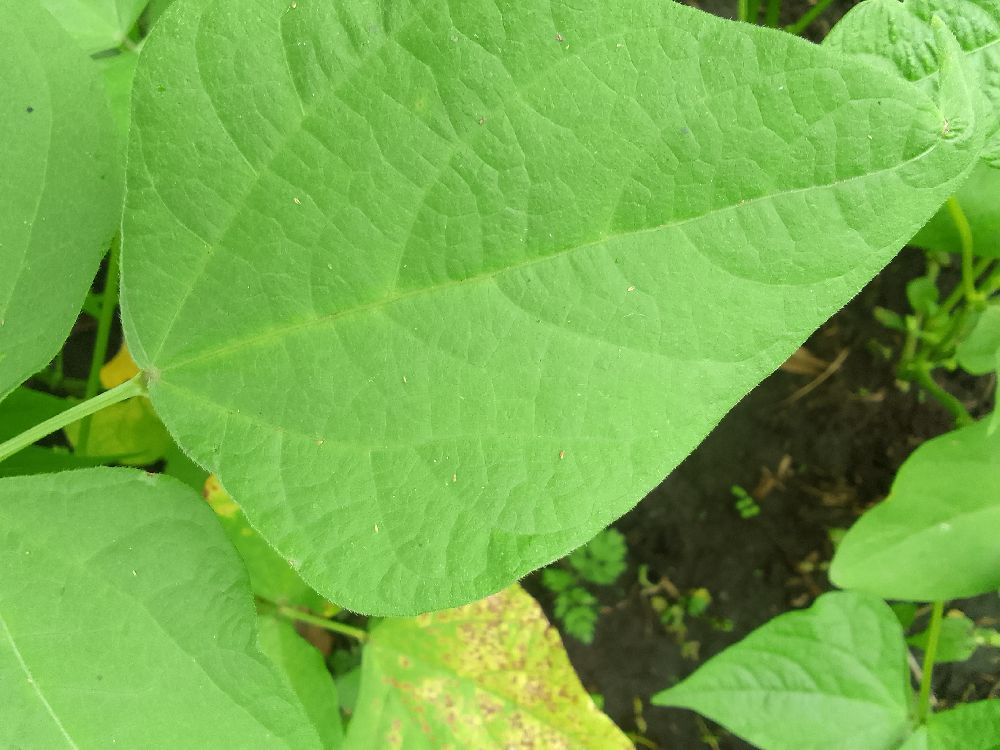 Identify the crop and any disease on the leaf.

common bean, healthy
